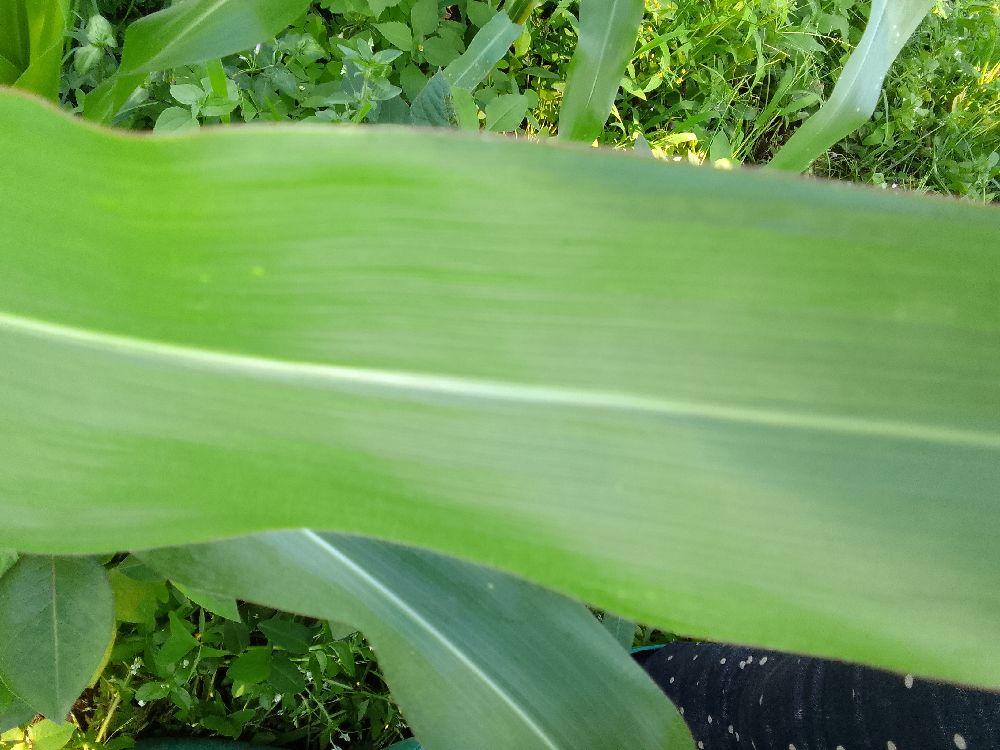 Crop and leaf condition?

maize, healthy
